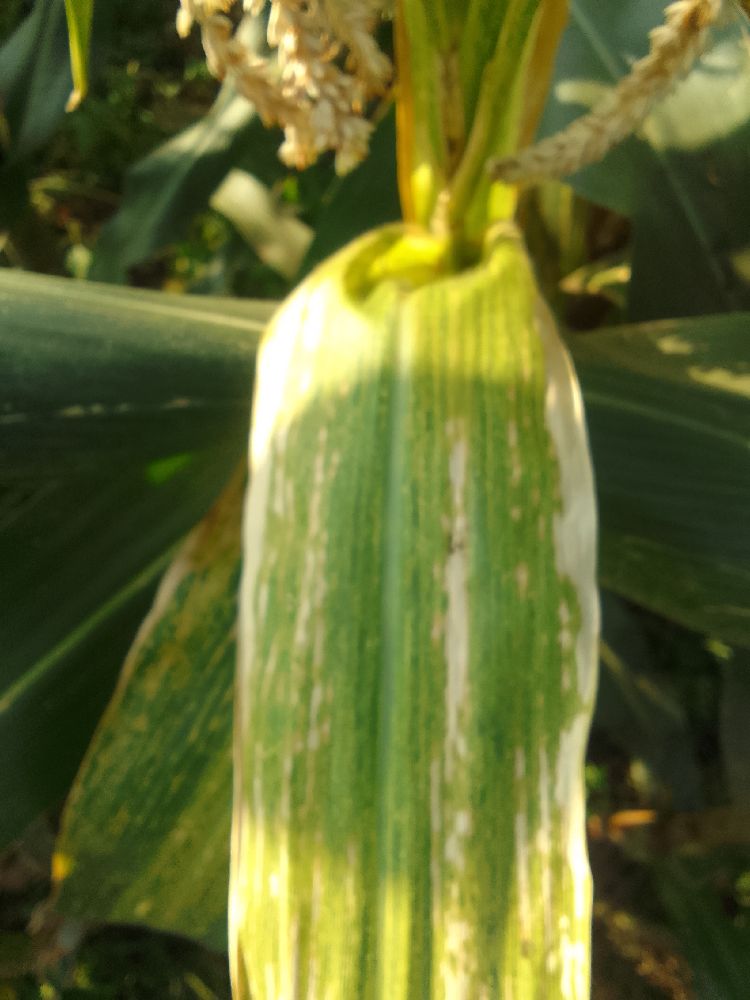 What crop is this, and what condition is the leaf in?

maize, maize lethal necrosis
